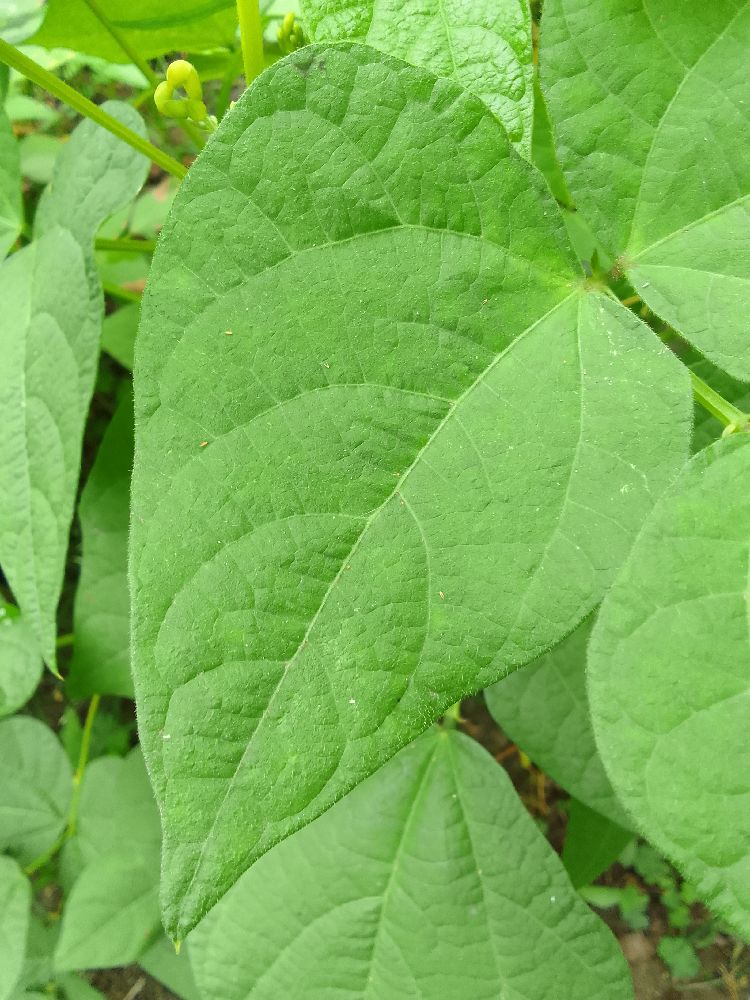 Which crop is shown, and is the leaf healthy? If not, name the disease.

common bean, healthy
